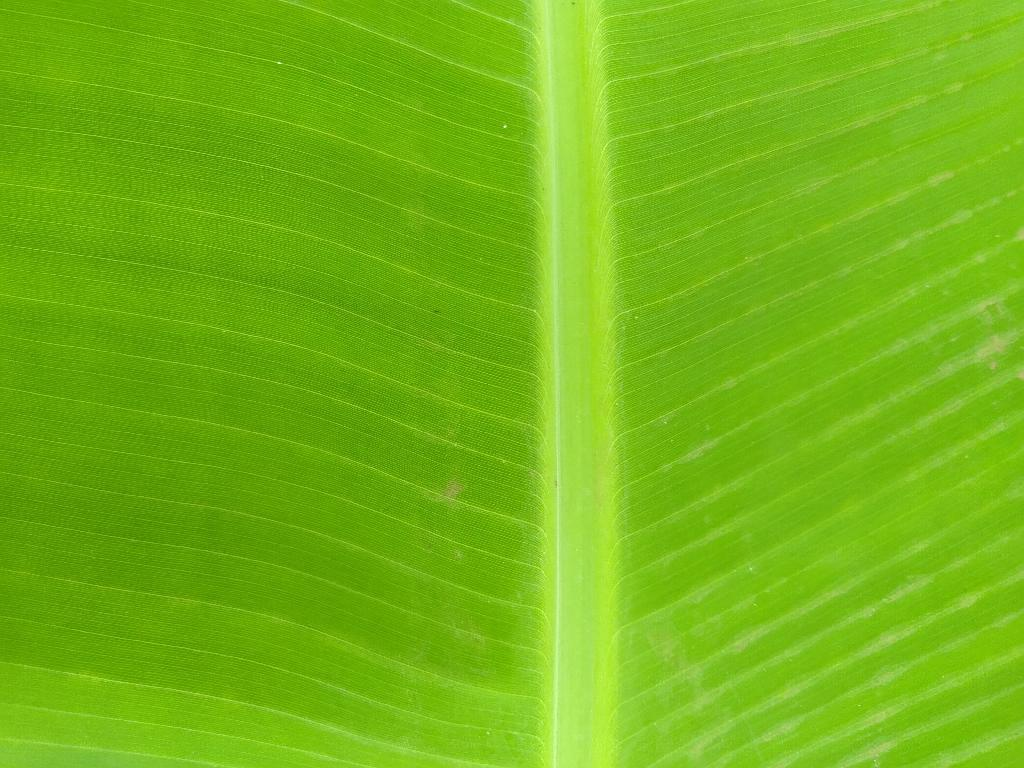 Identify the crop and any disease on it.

banana, healthy
